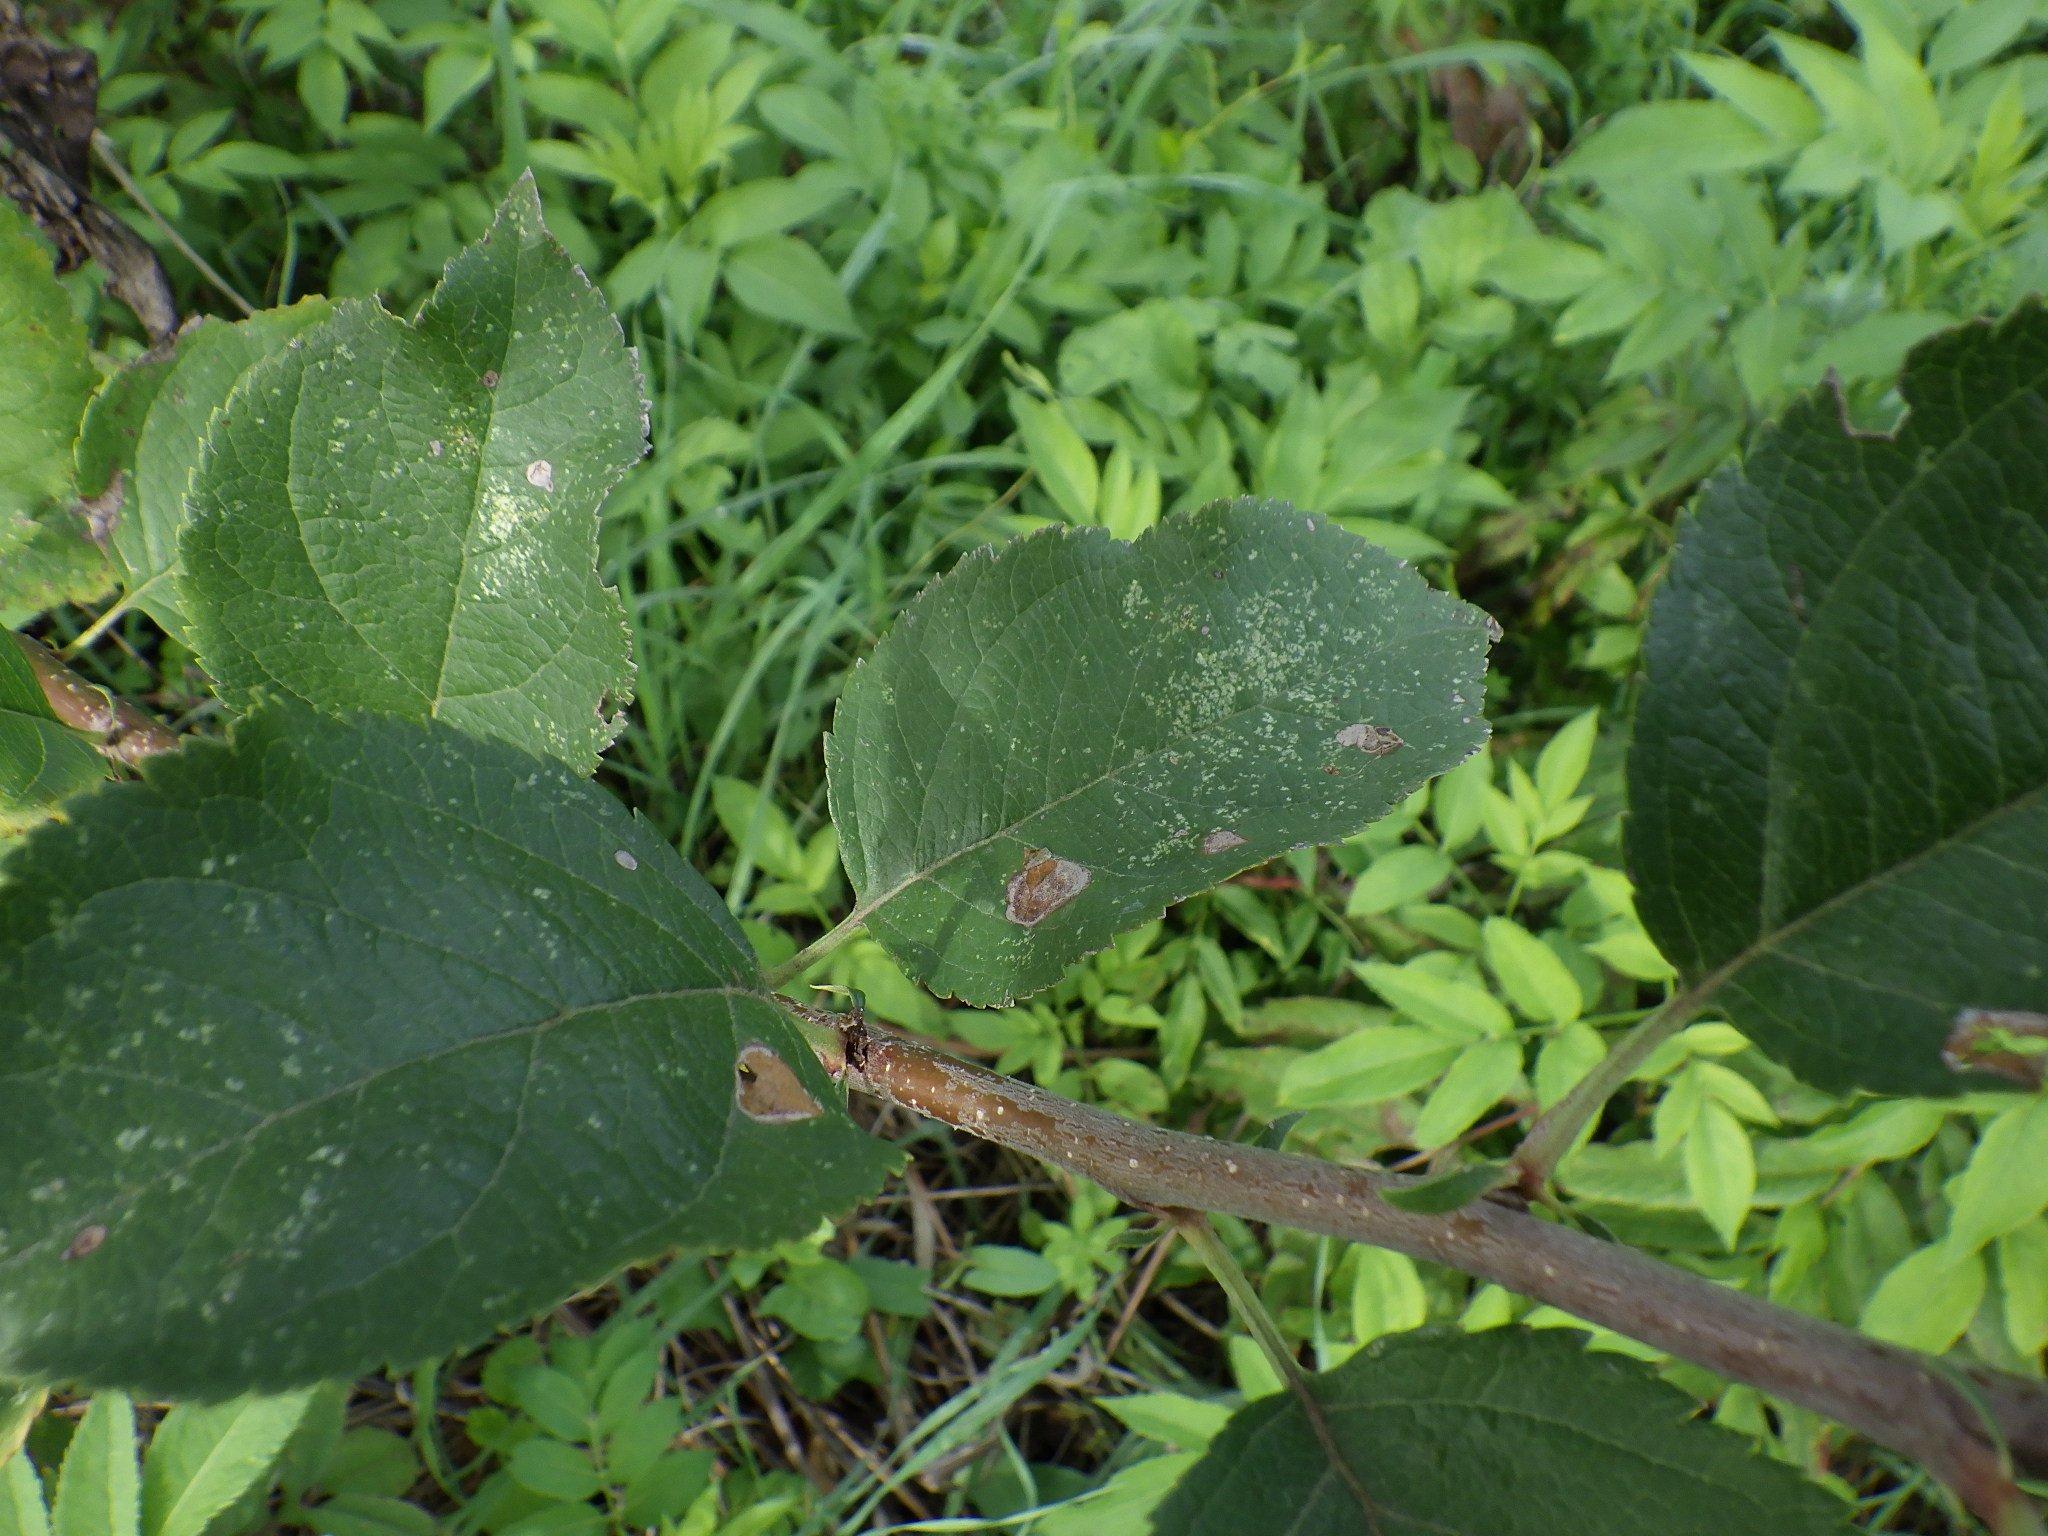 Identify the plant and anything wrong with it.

apple, alternaria, mites
